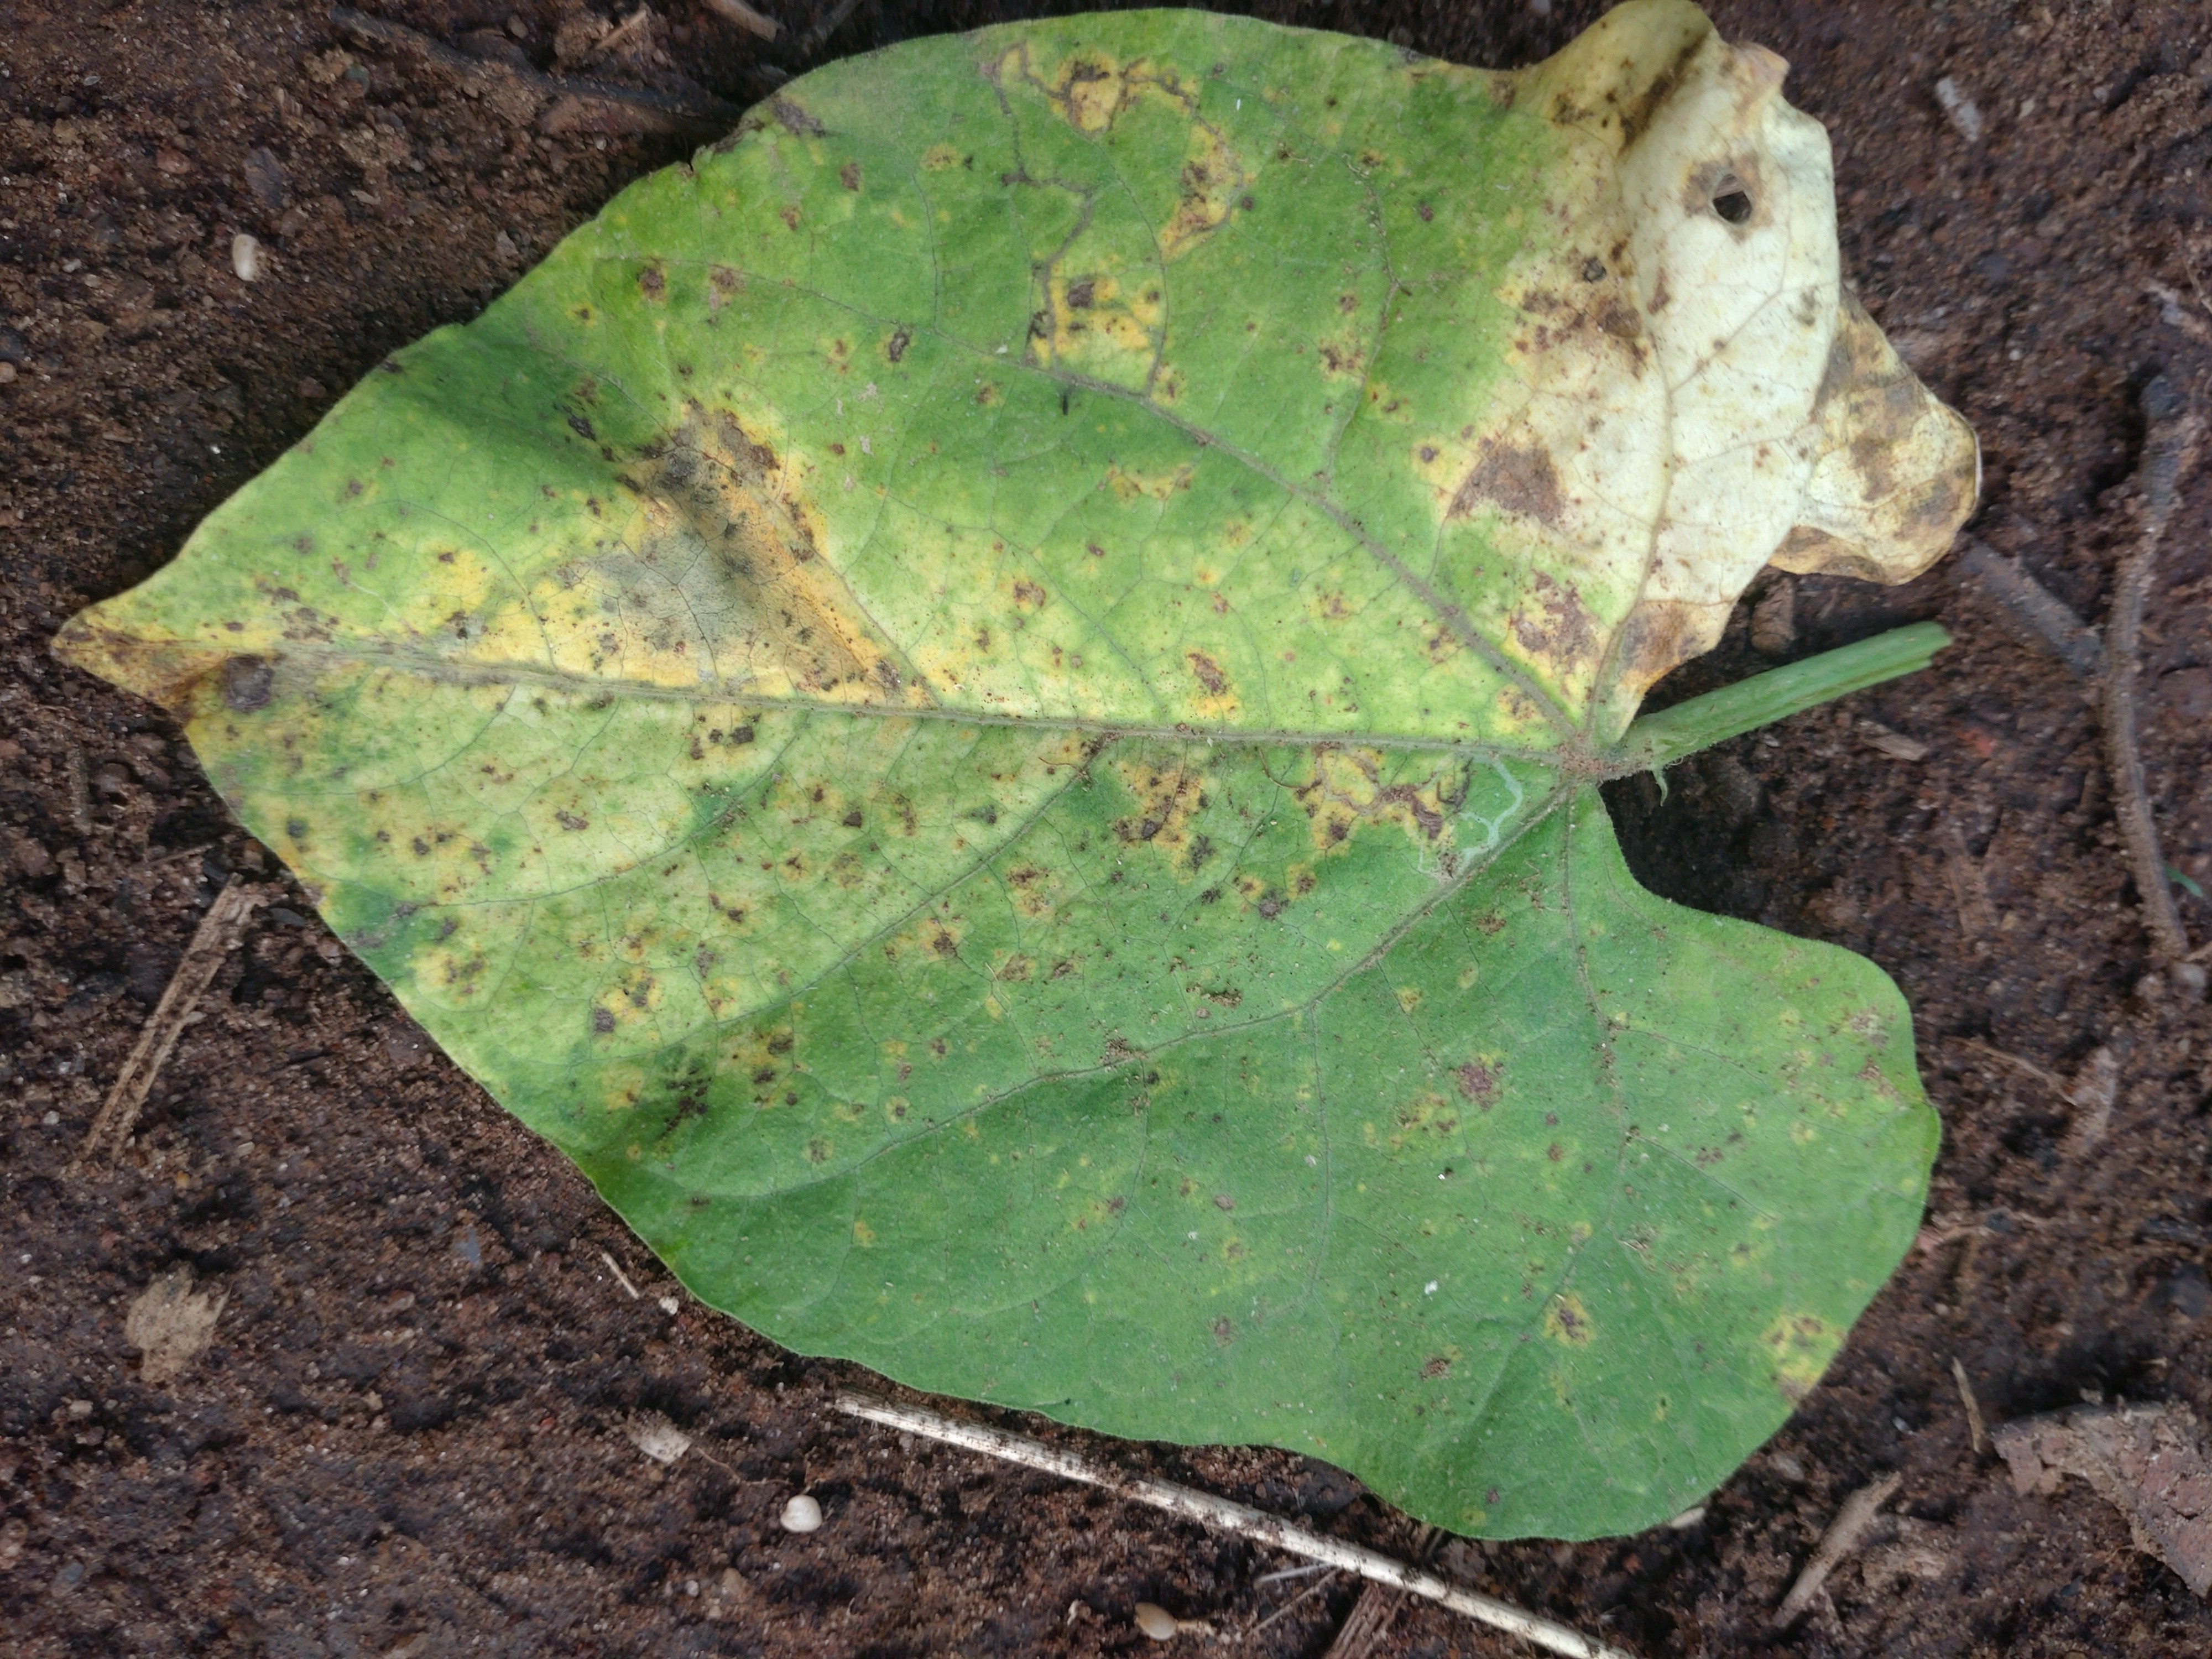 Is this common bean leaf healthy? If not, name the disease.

rust
